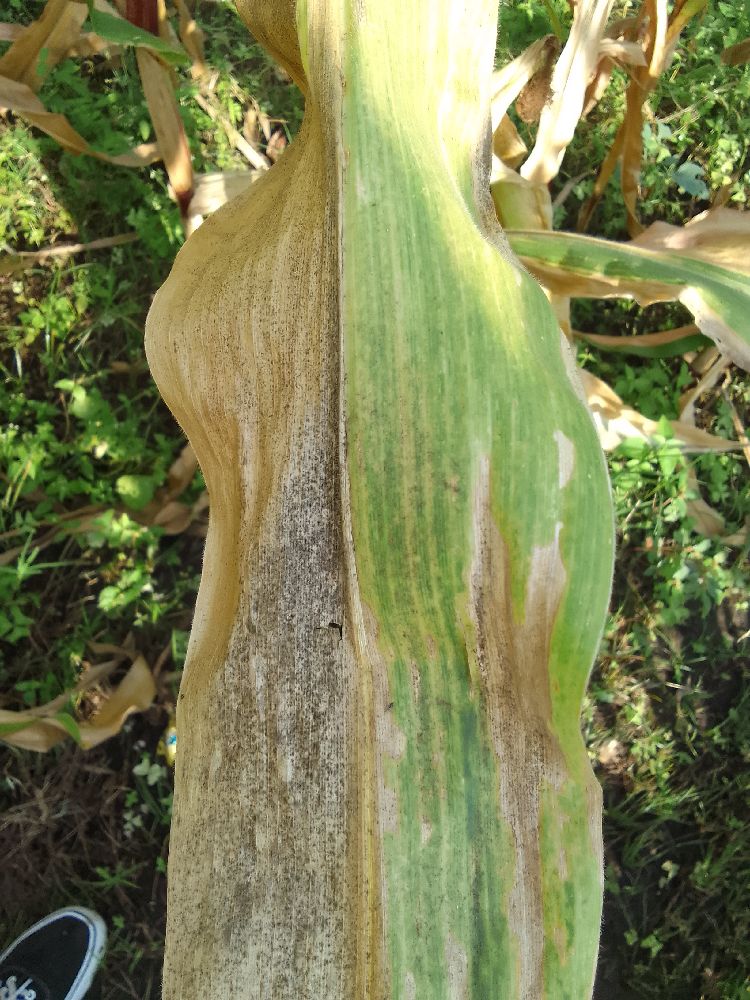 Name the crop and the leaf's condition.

maize, maize lethal necrosis
